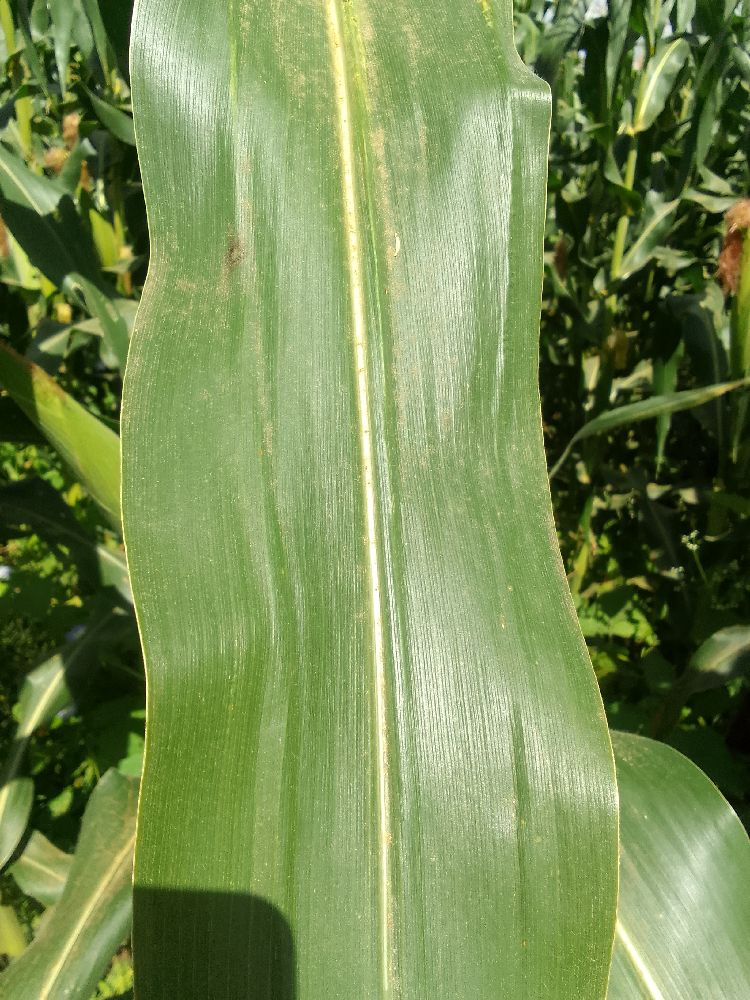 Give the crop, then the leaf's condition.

maize, healthy
